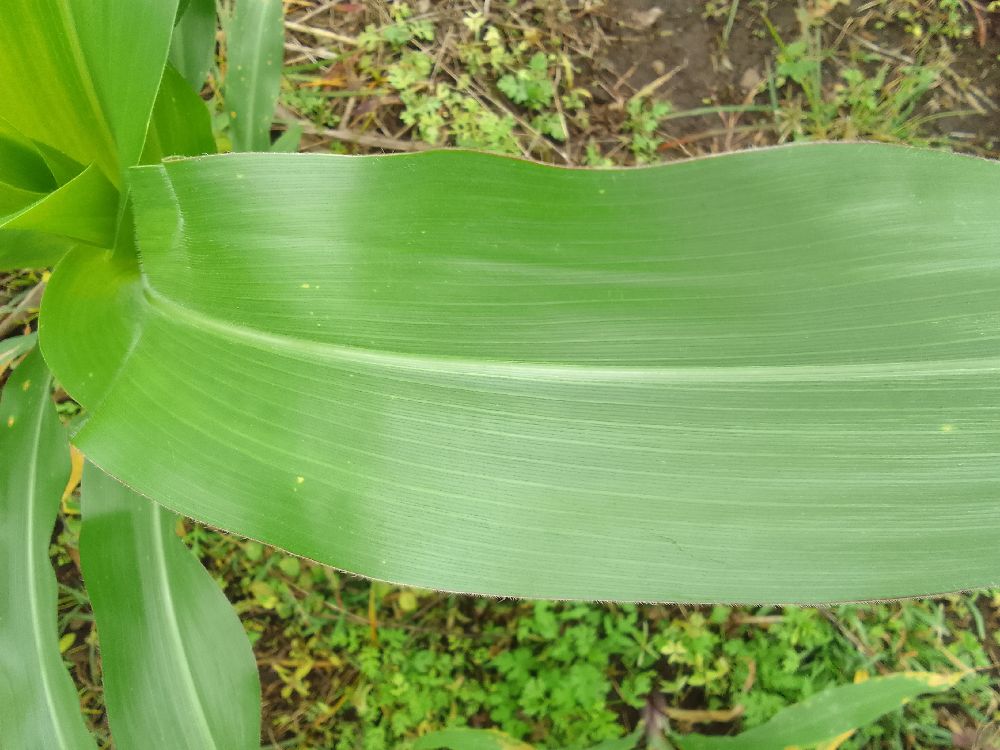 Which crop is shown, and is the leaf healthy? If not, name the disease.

maize, healthy
